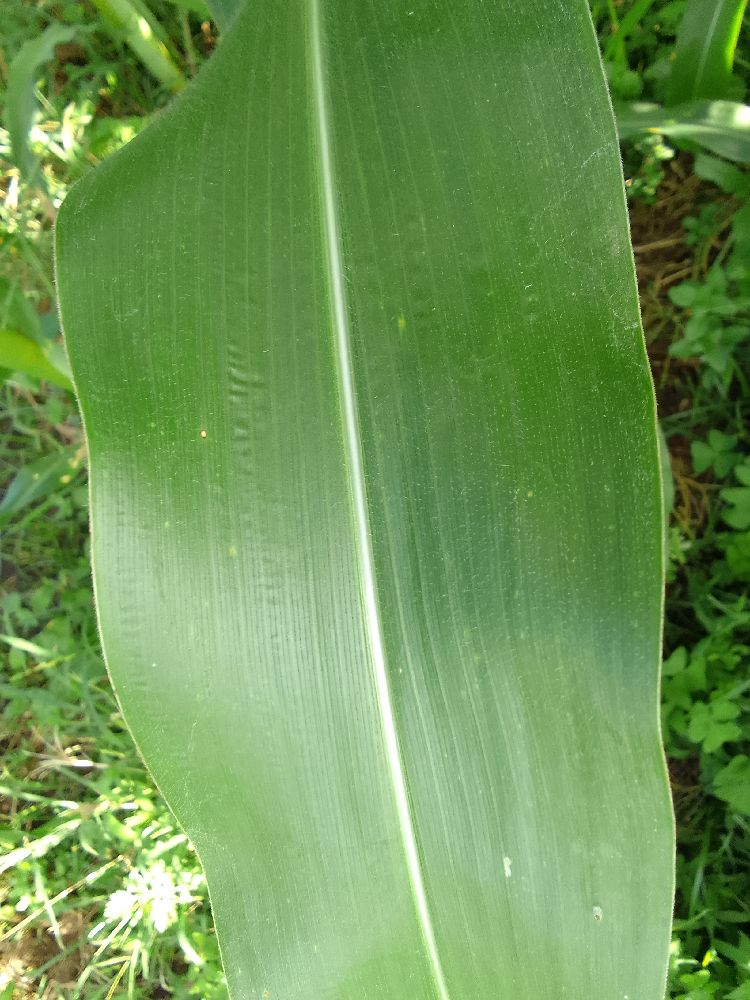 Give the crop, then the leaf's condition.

maize, healthy
